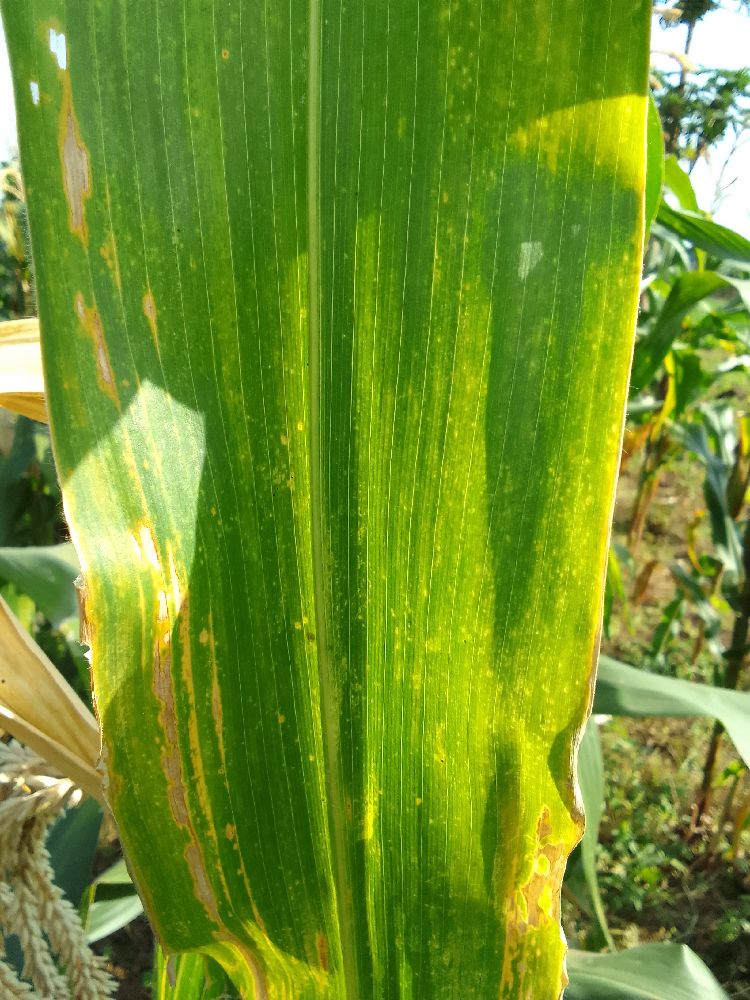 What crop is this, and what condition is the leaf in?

maize, maize lethal necrosis
